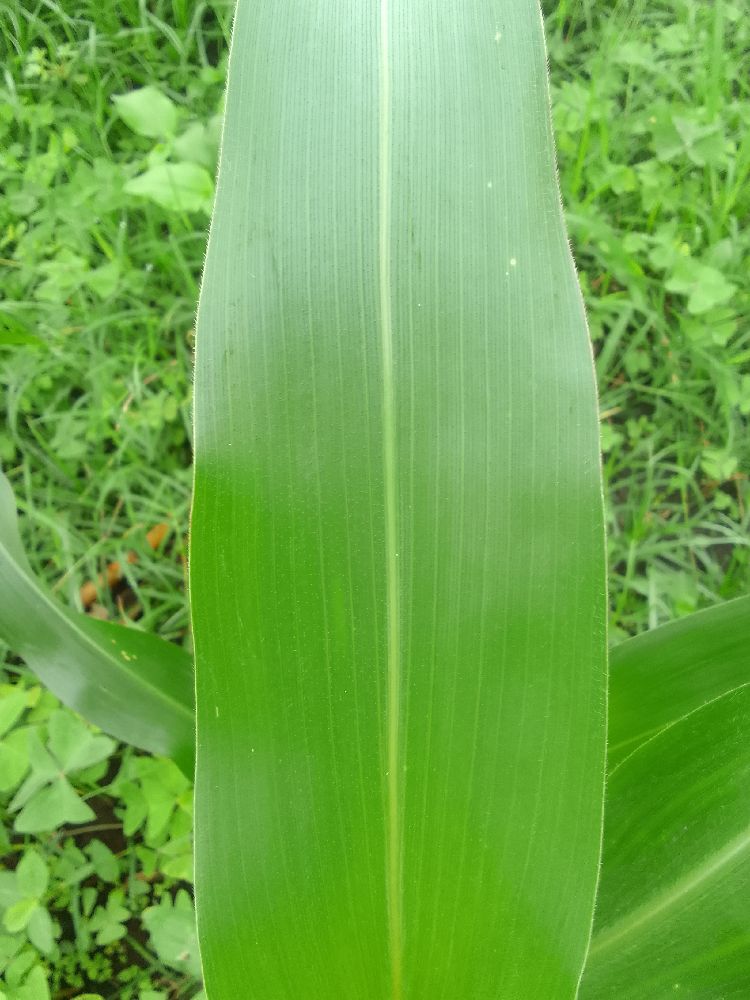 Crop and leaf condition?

maize, healthy
